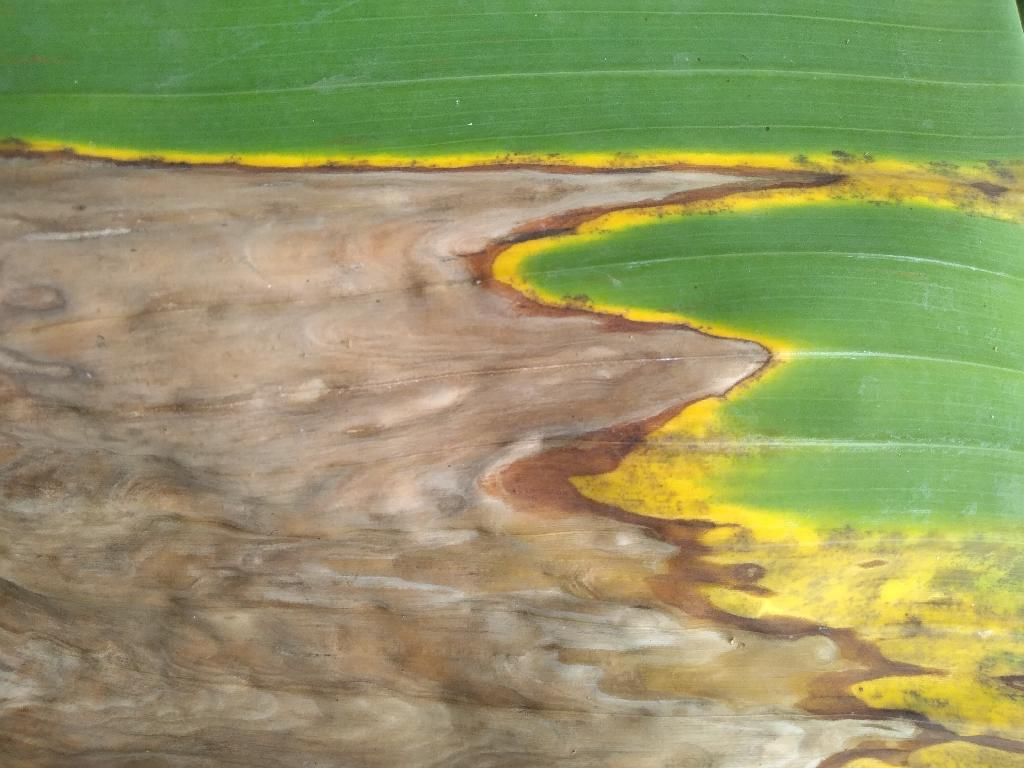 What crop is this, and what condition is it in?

banana, black sigatoka
